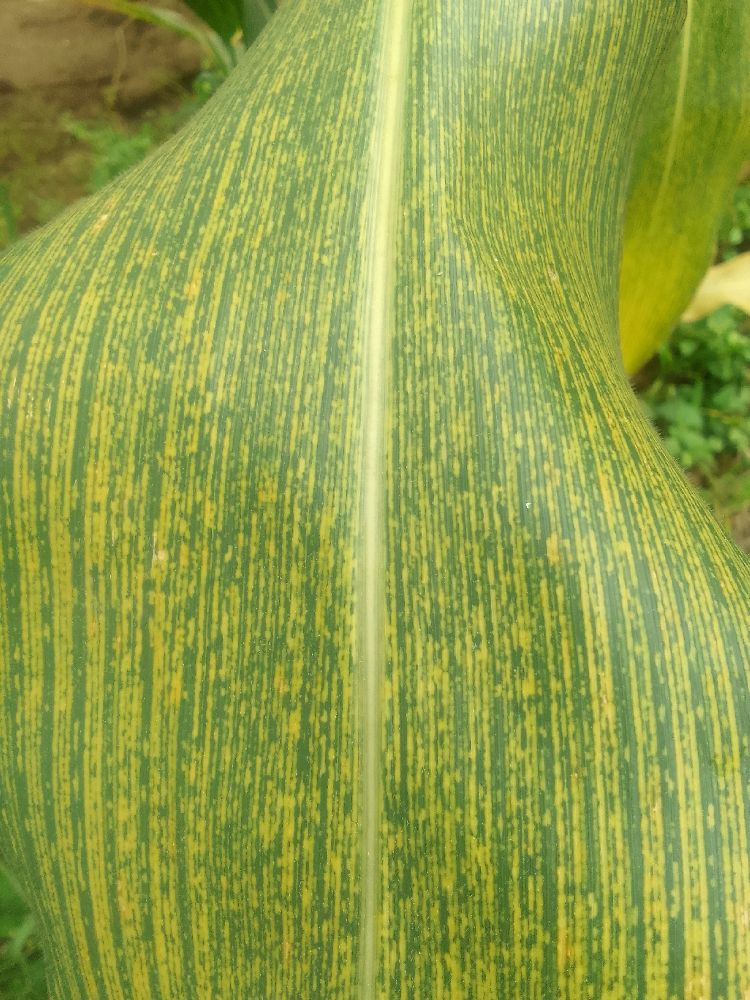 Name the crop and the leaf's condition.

maize, maize streak virus
